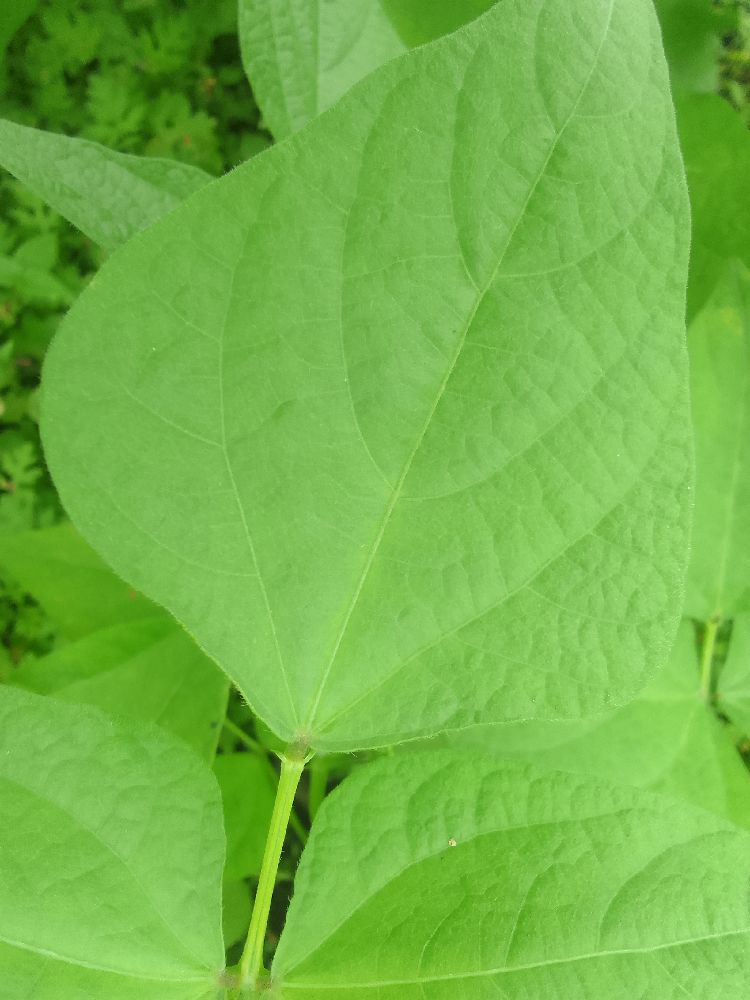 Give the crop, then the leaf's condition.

common bean, healthy
